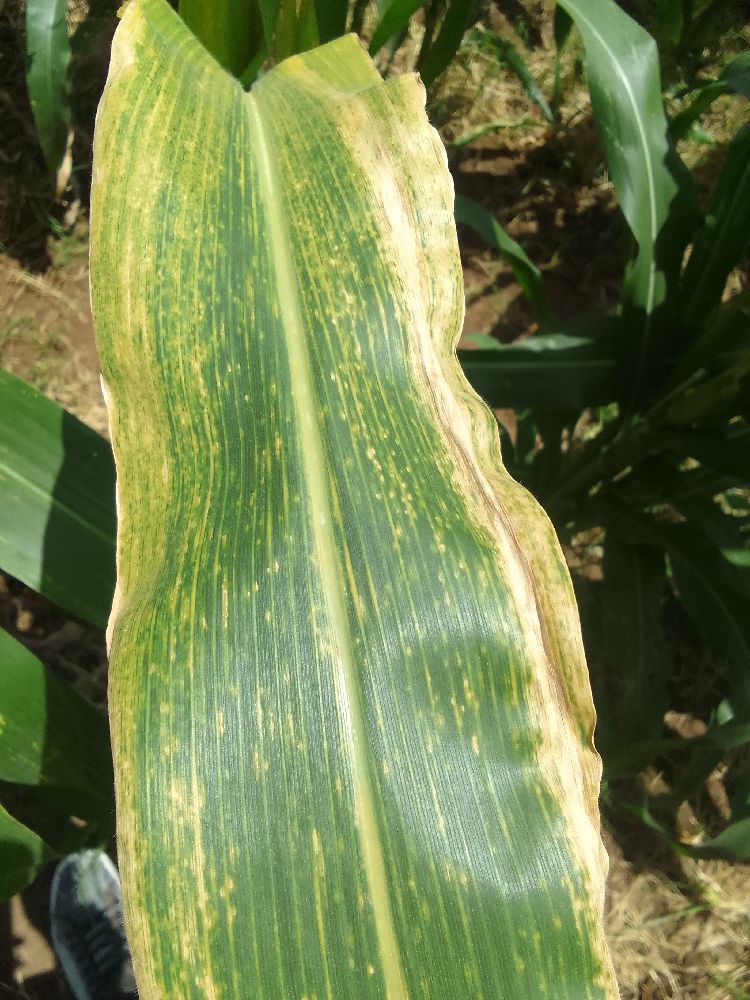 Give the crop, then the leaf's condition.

maize, maize lethal necrosis
